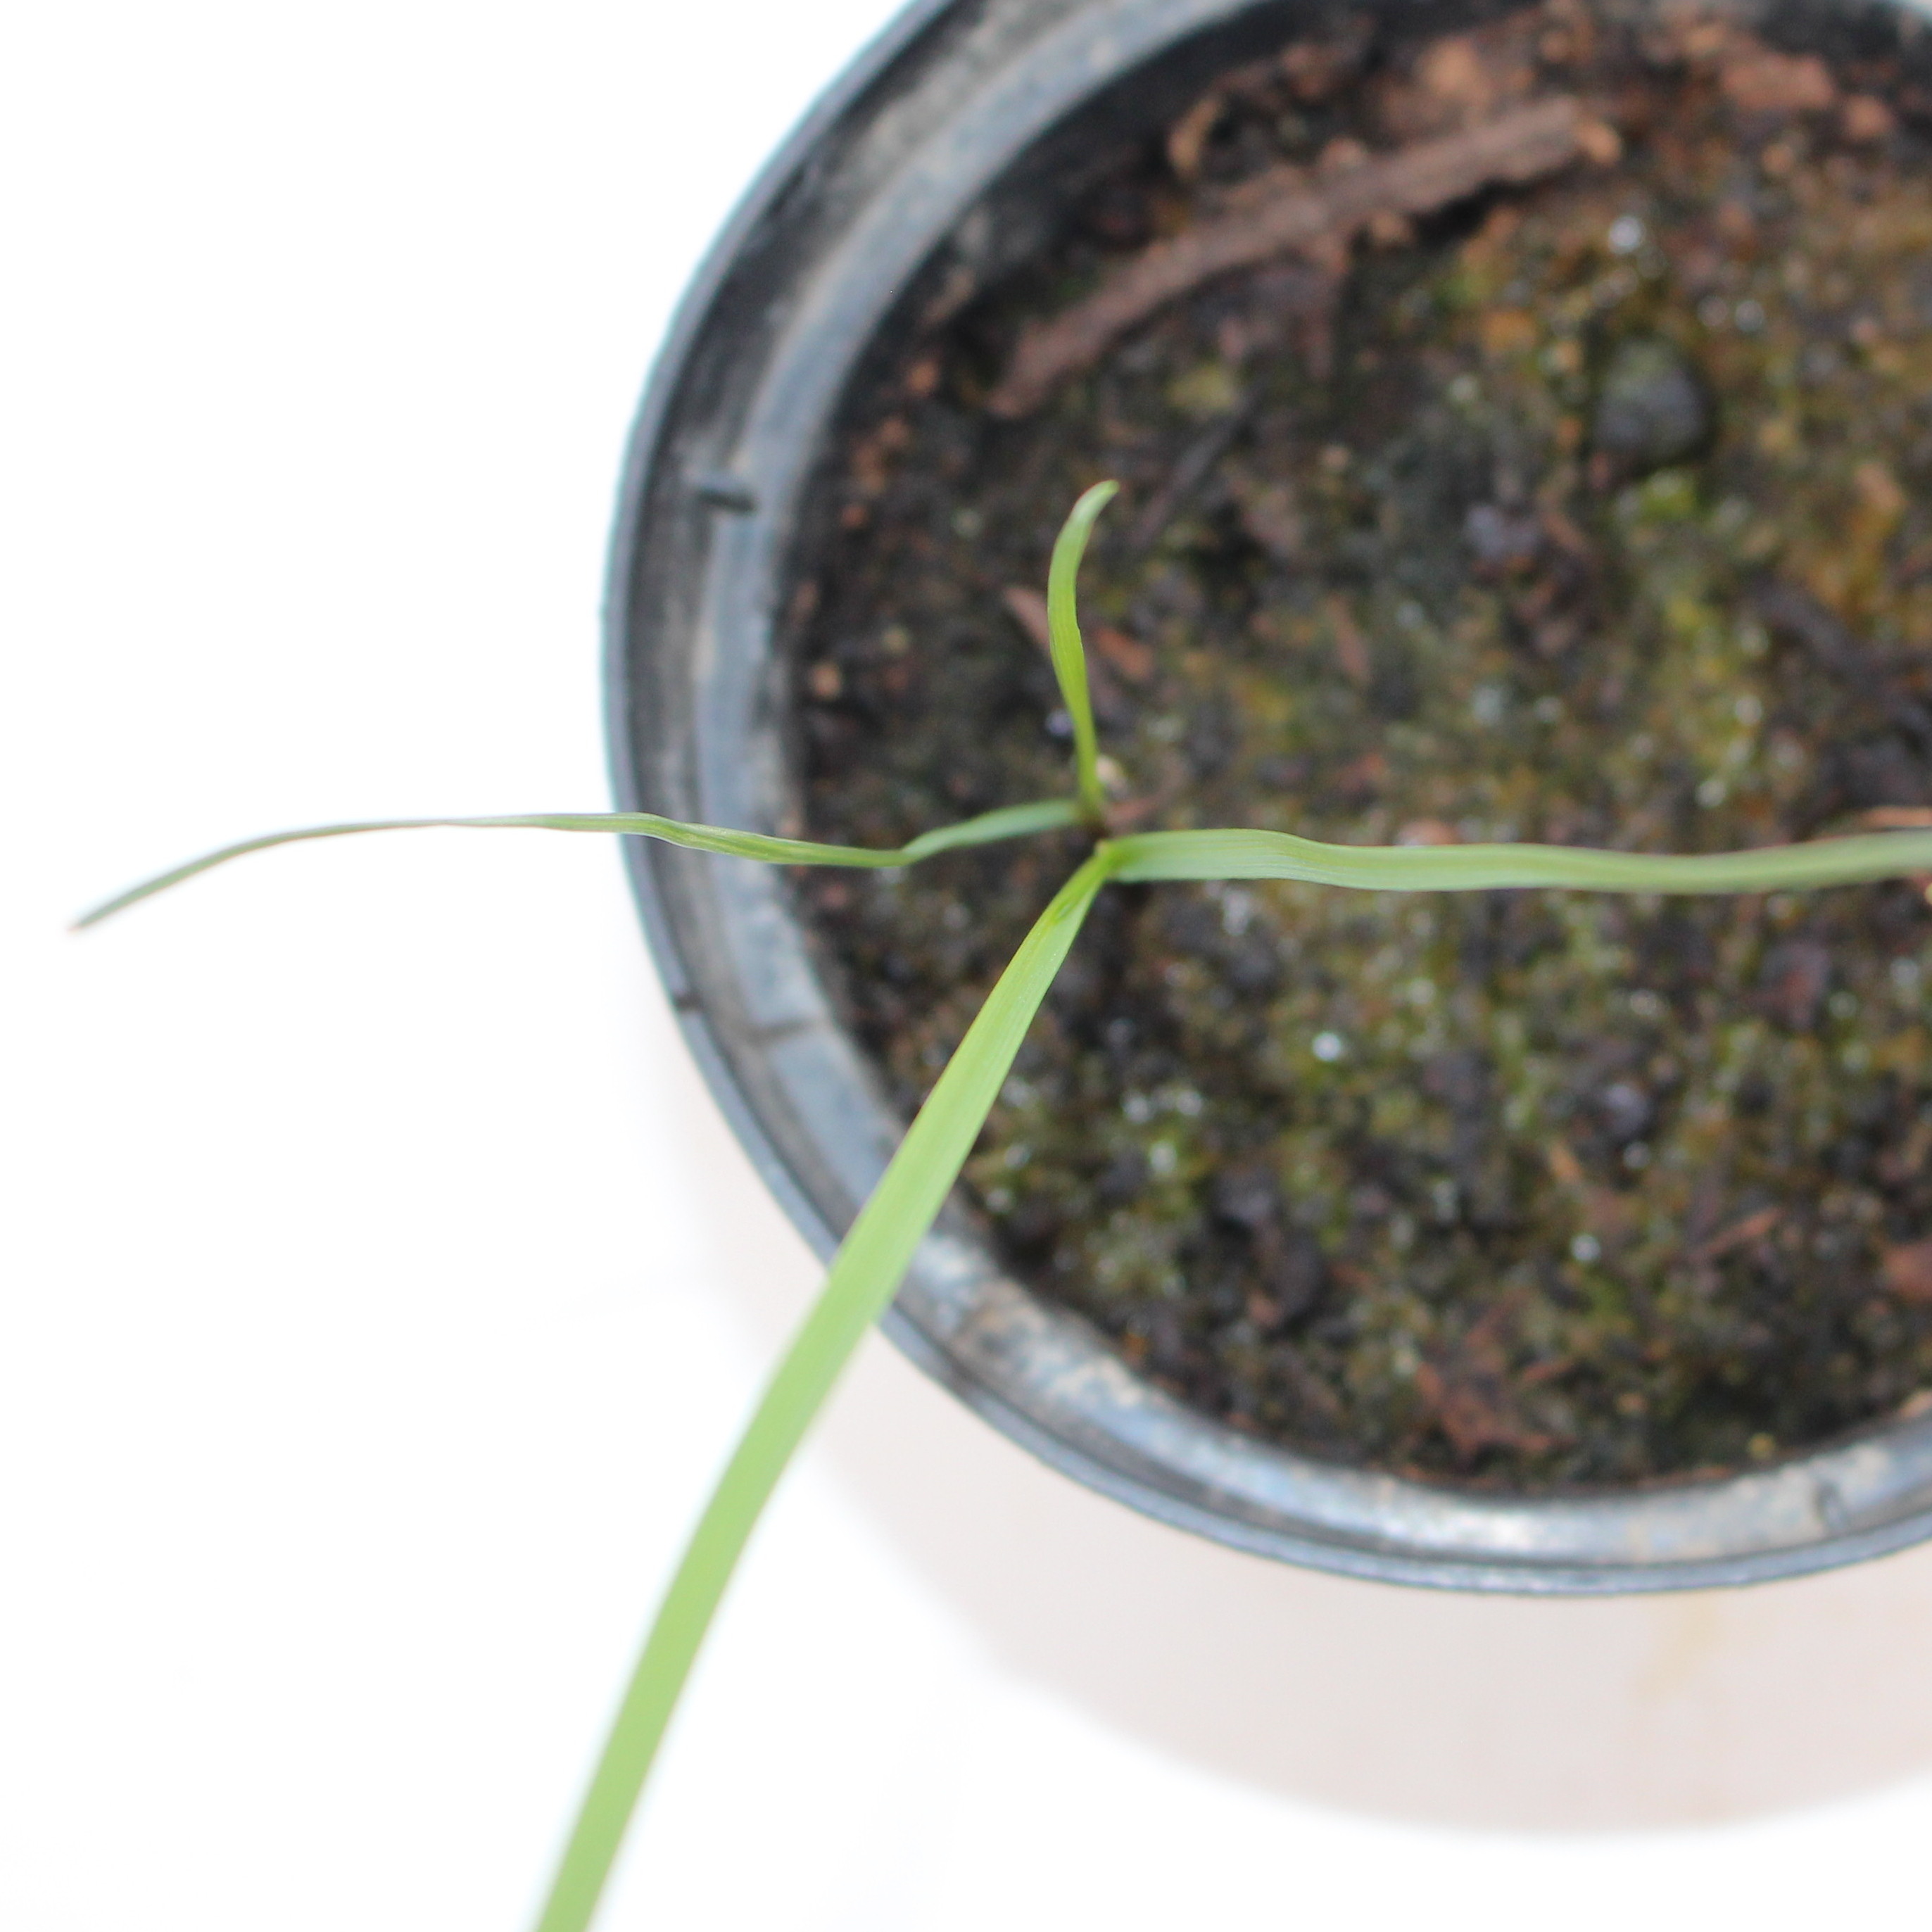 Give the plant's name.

Lolium multiflorum
